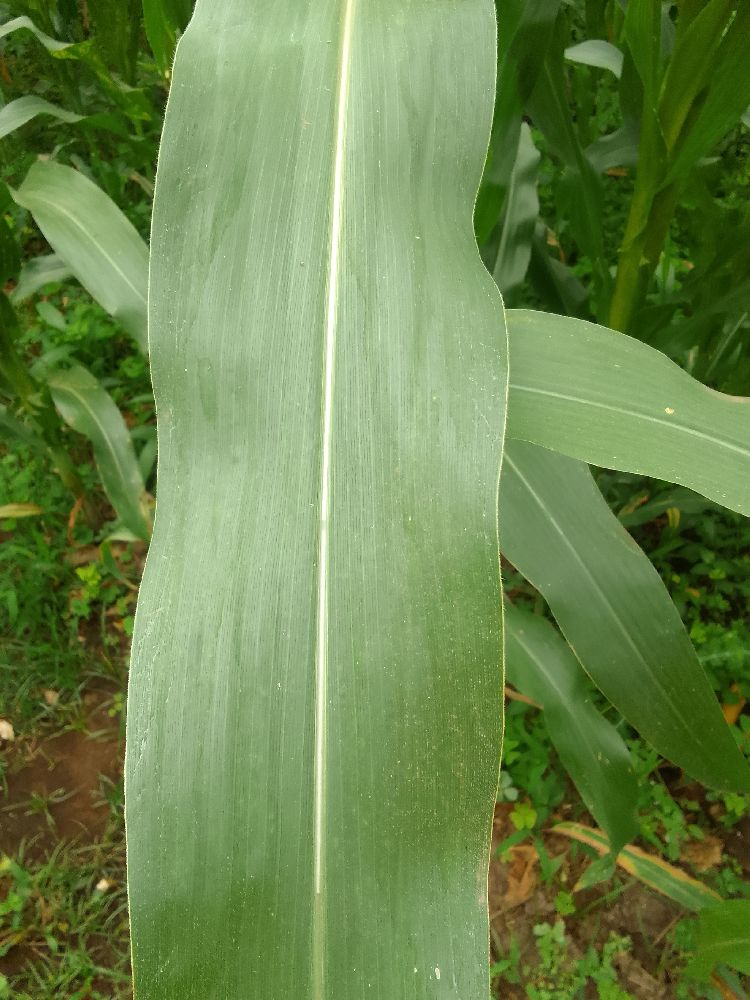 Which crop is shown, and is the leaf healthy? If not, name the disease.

maize, healthy
